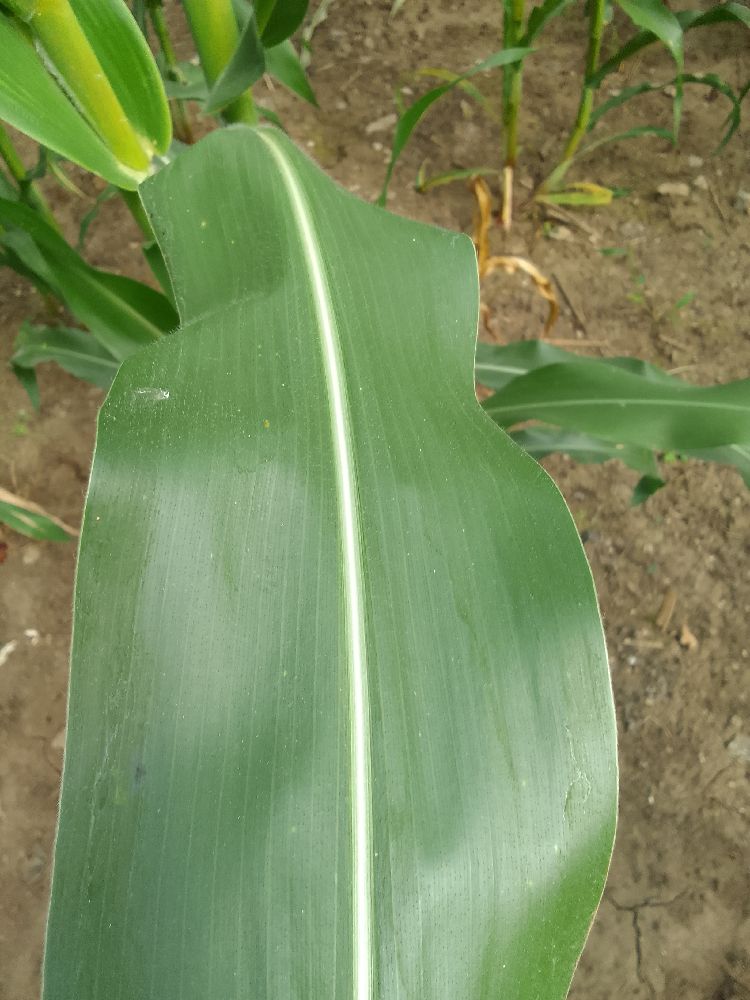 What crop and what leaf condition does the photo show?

maize, healthy
